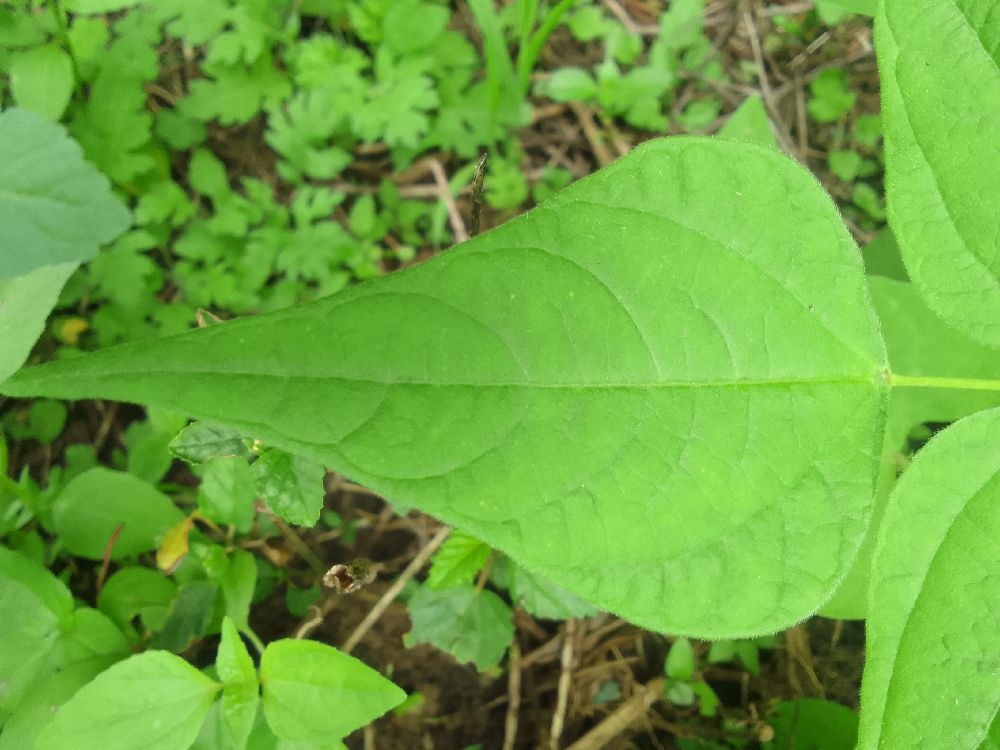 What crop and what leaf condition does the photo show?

common bean, healthy
